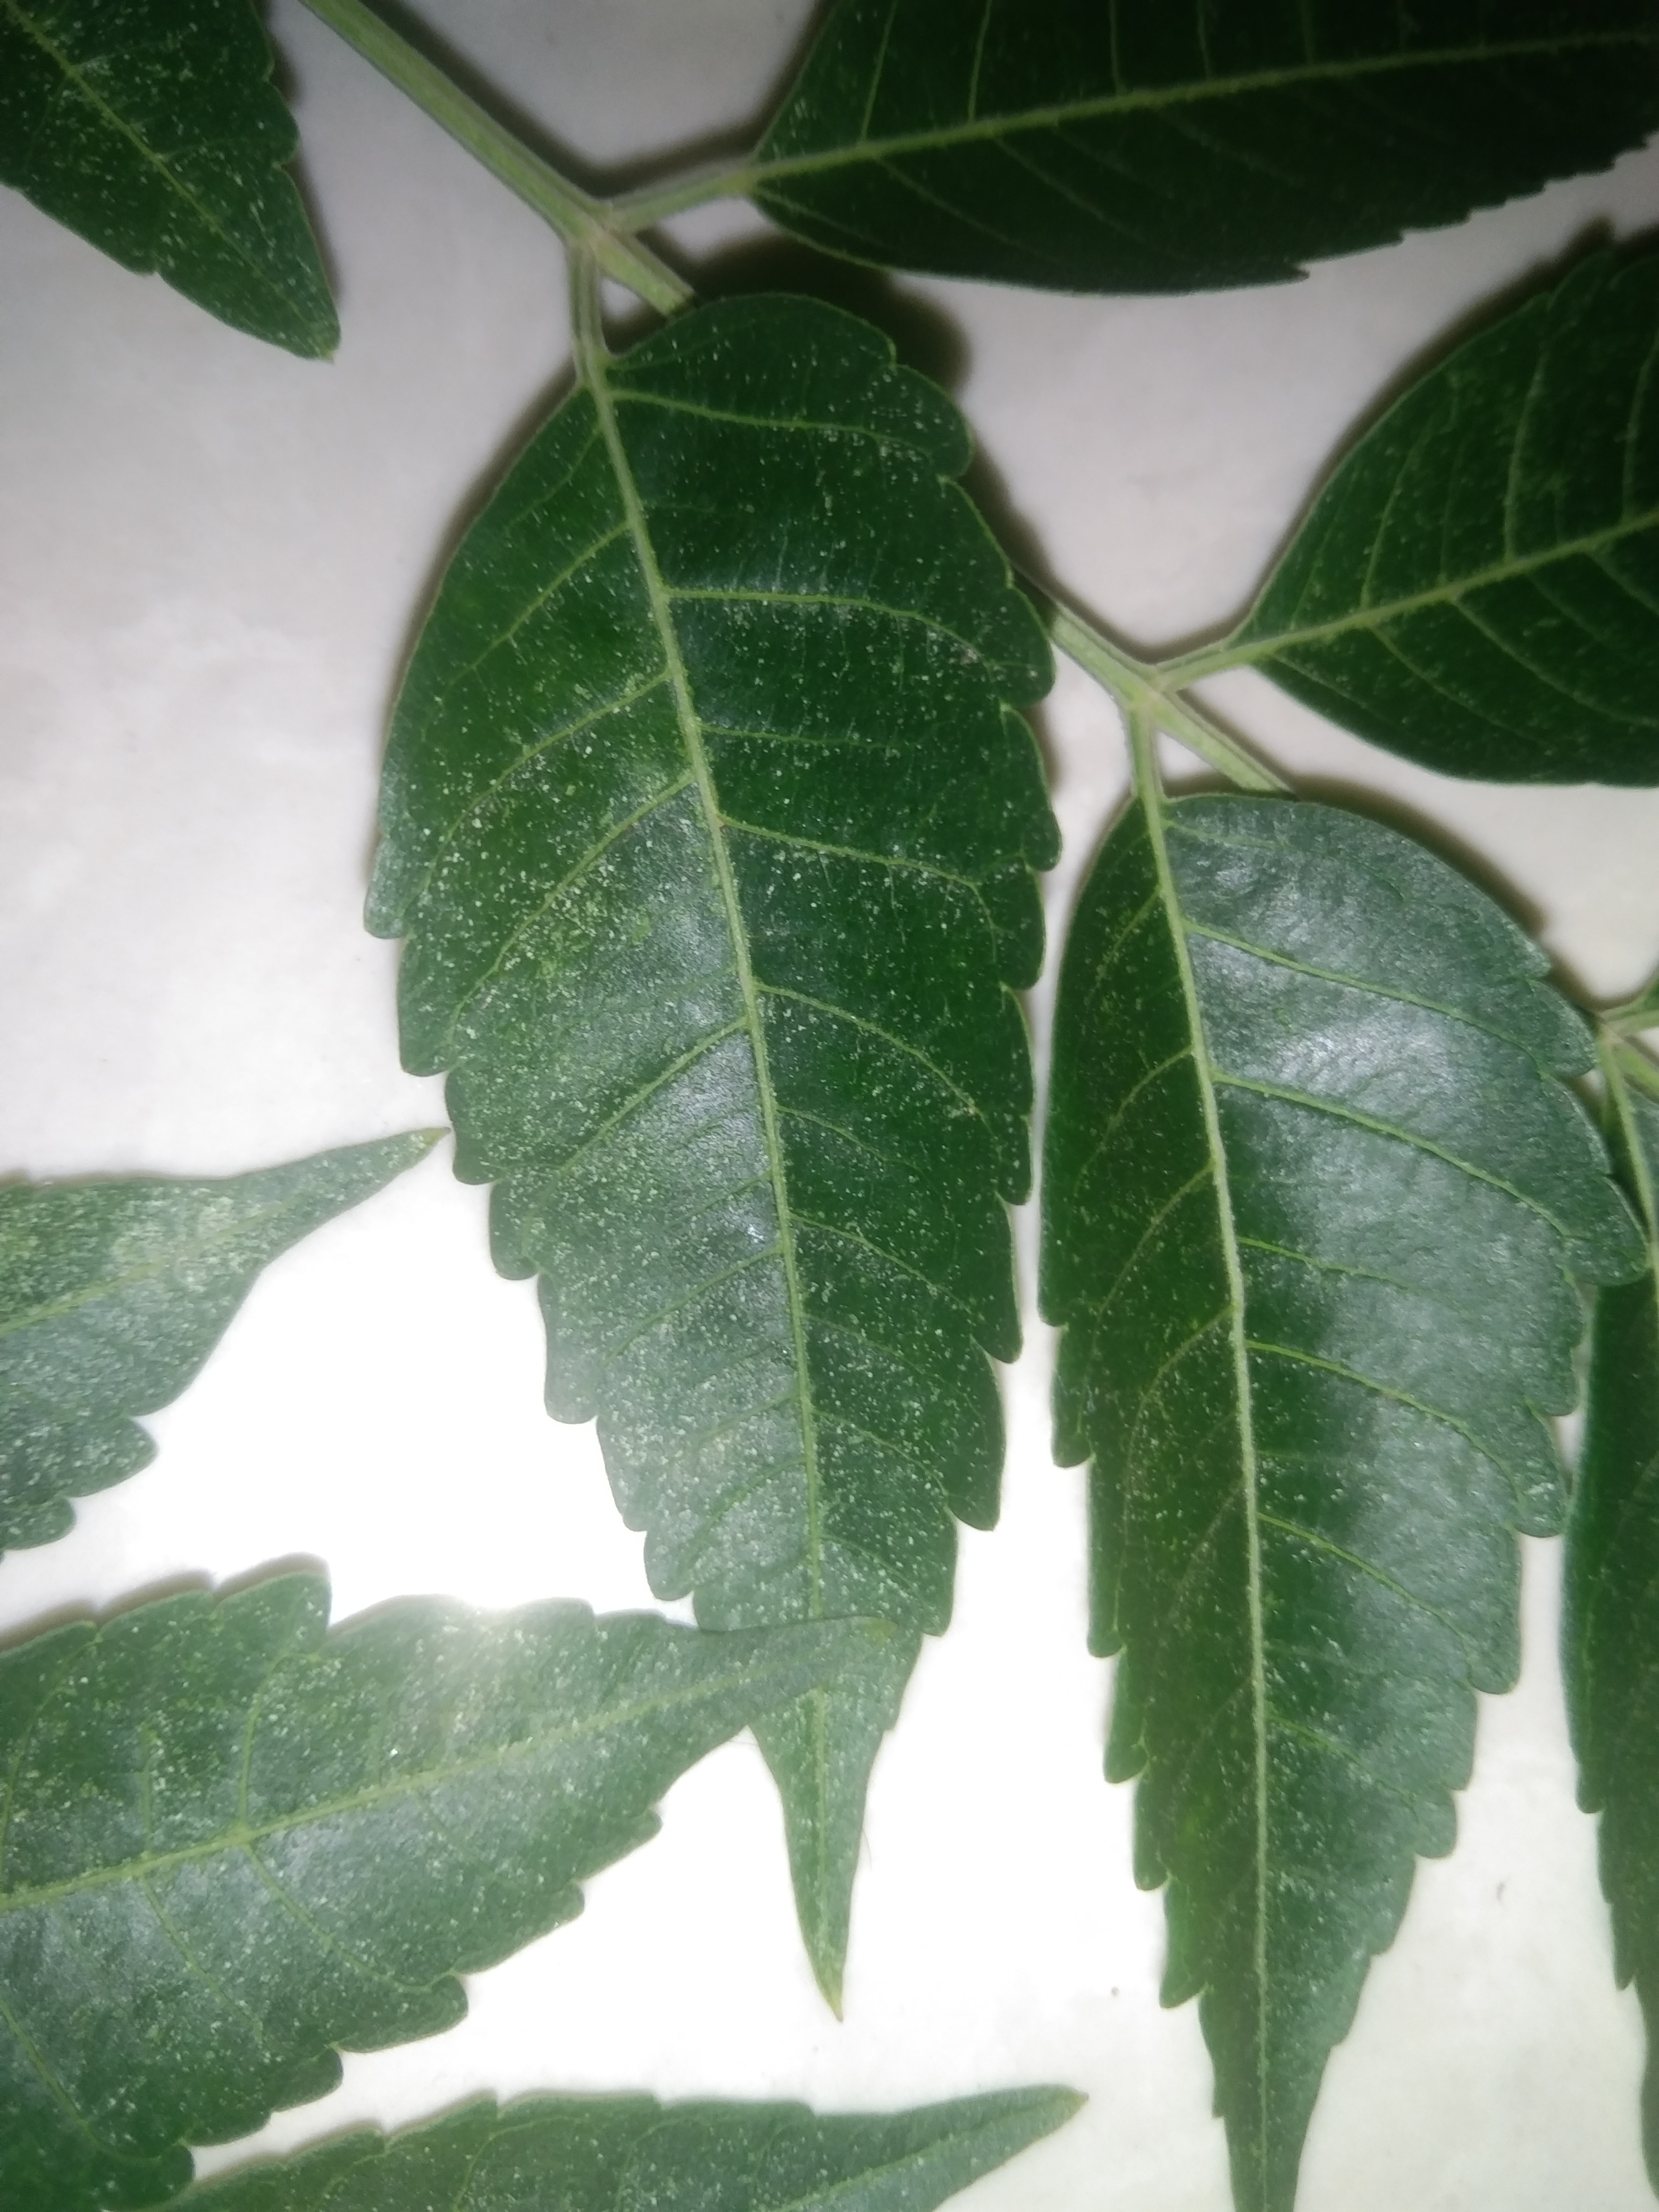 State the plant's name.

neem
